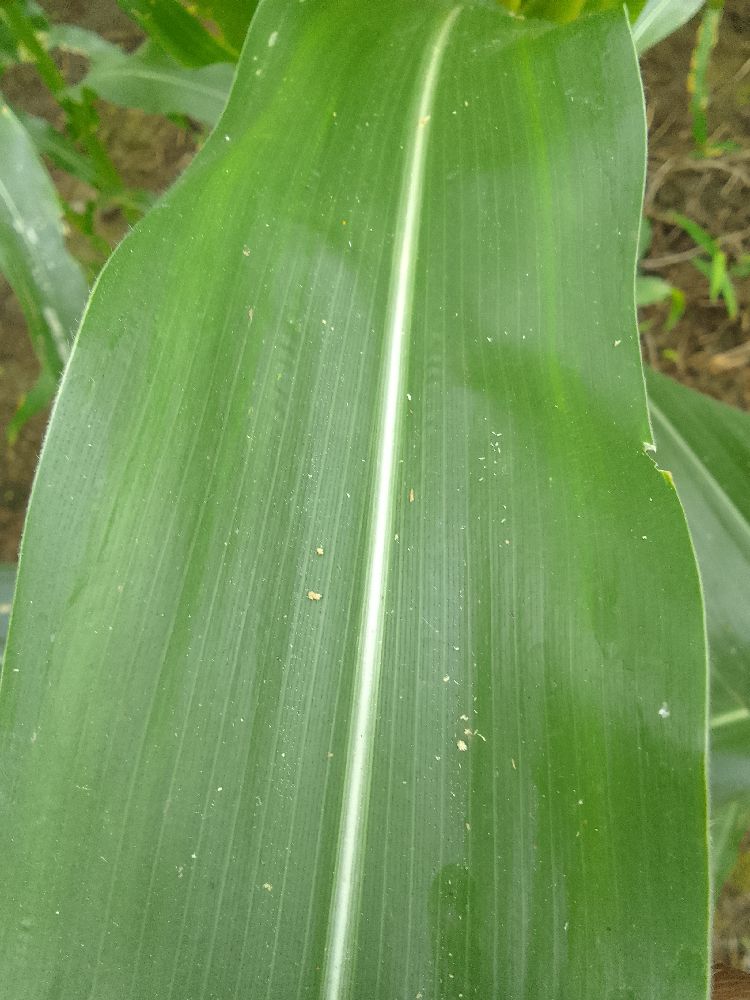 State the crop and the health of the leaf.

maize, healthy
